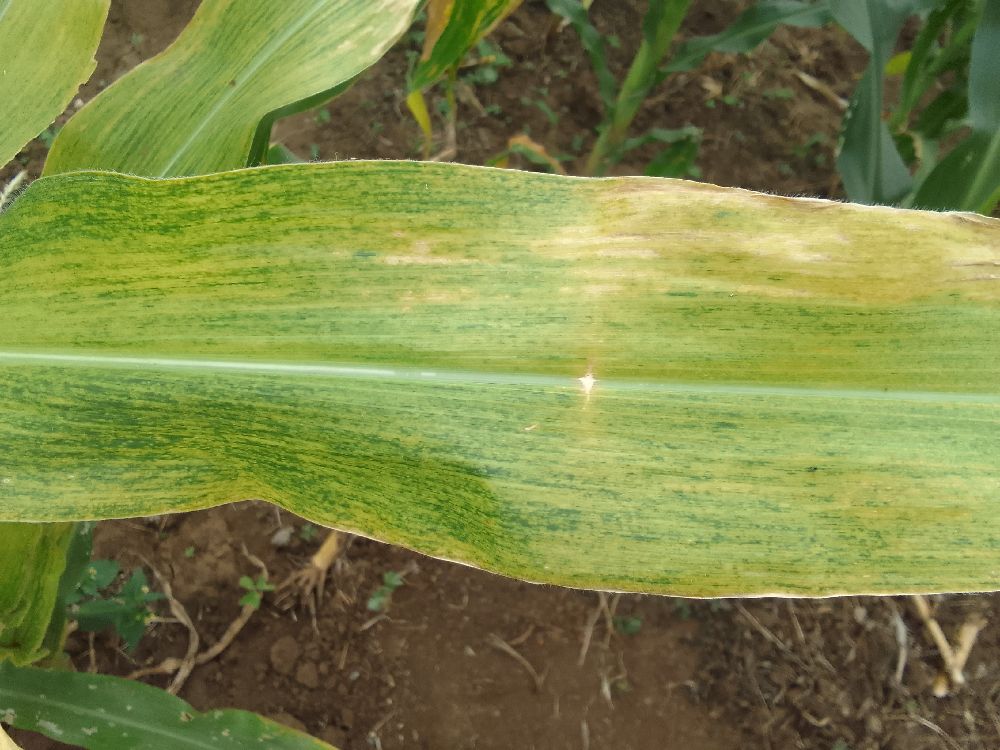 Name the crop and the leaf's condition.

maize, maize lethal necrosis
